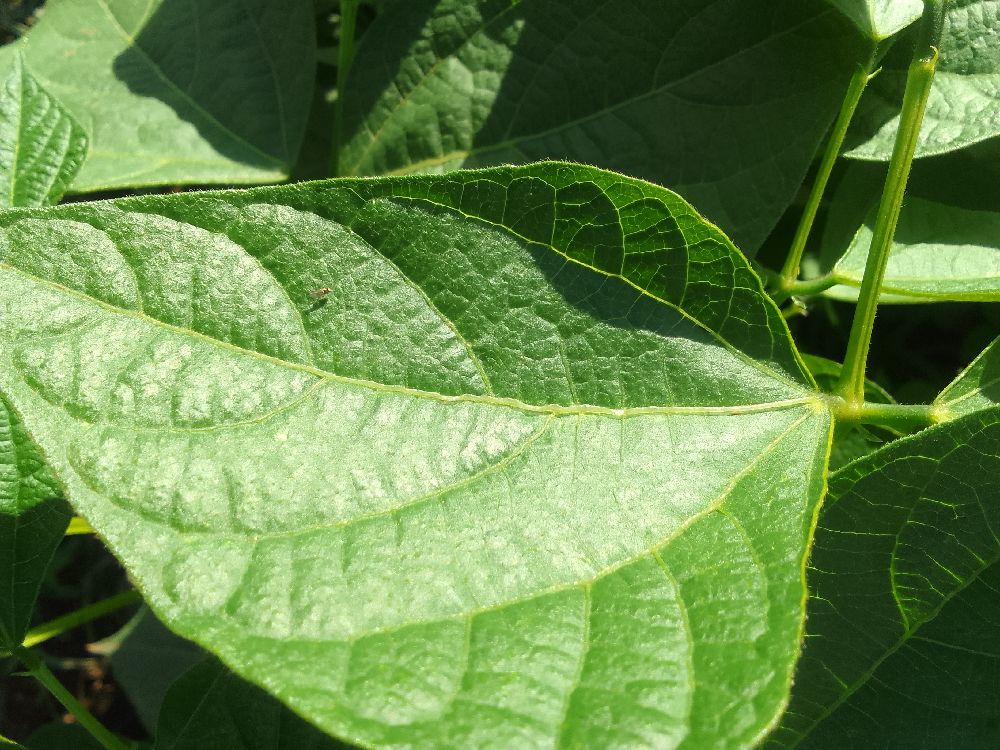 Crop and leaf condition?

common bean, healthy
